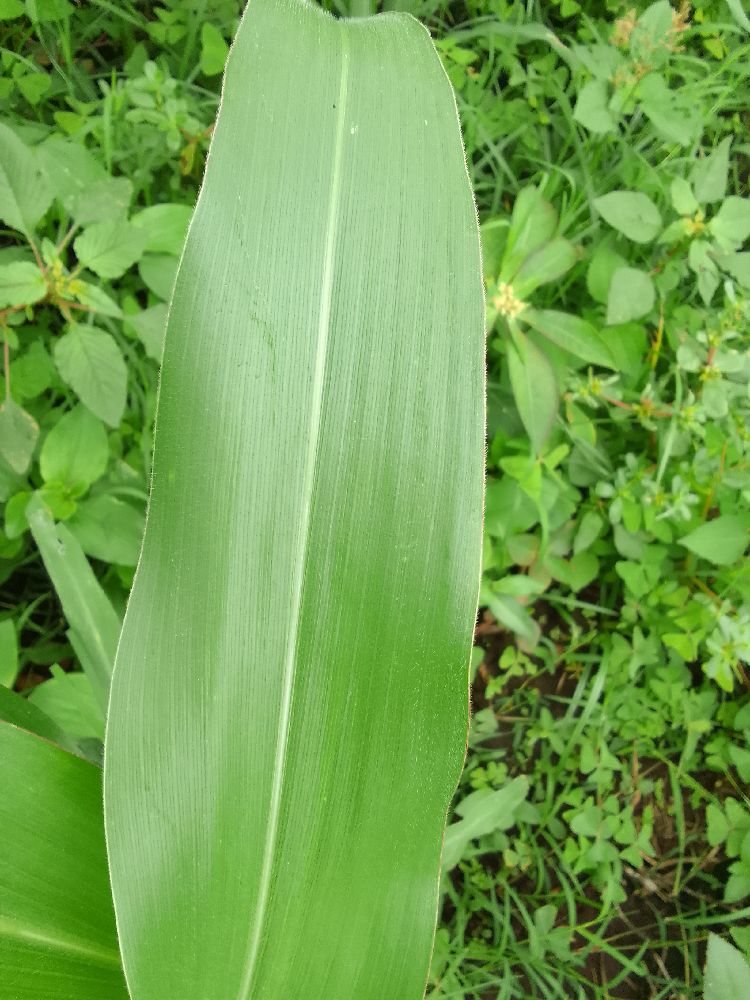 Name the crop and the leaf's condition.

maize, healthy
